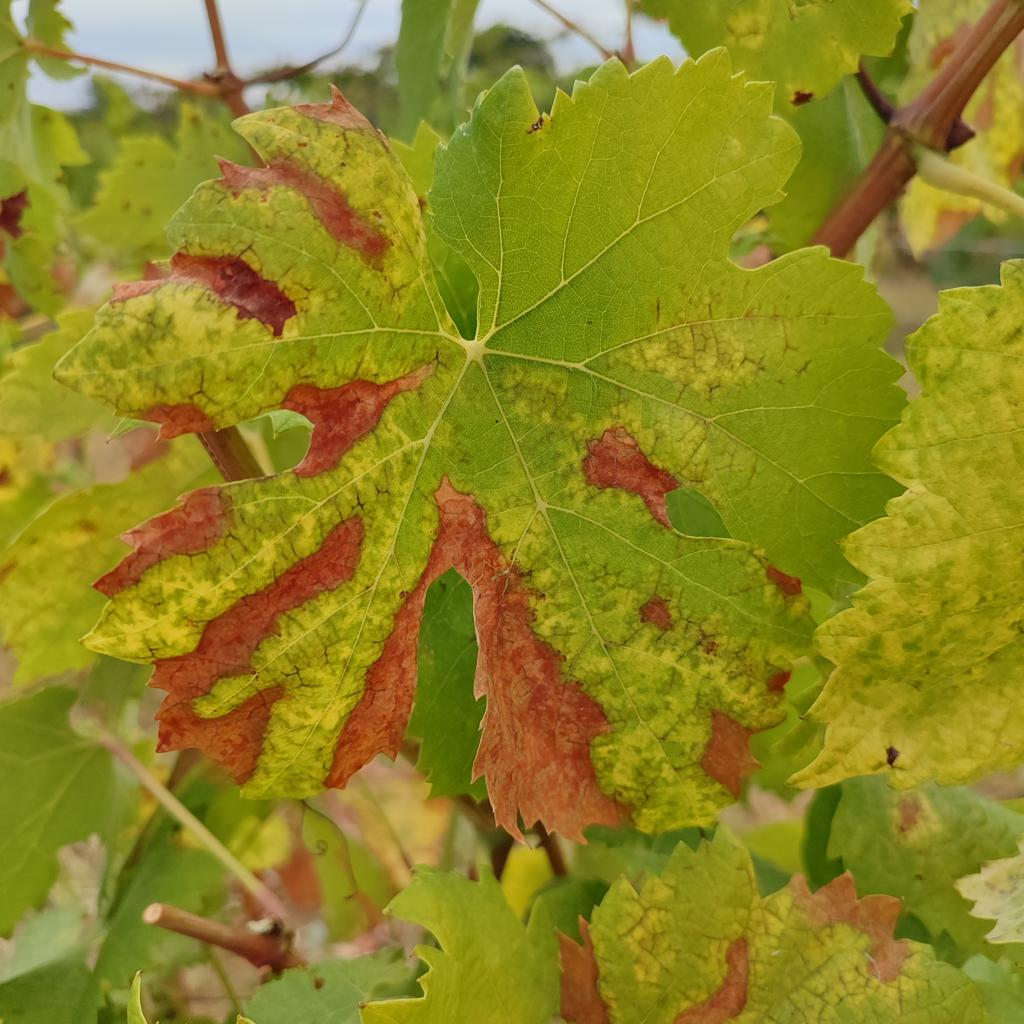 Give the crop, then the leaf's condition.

grapevine, esca complex
